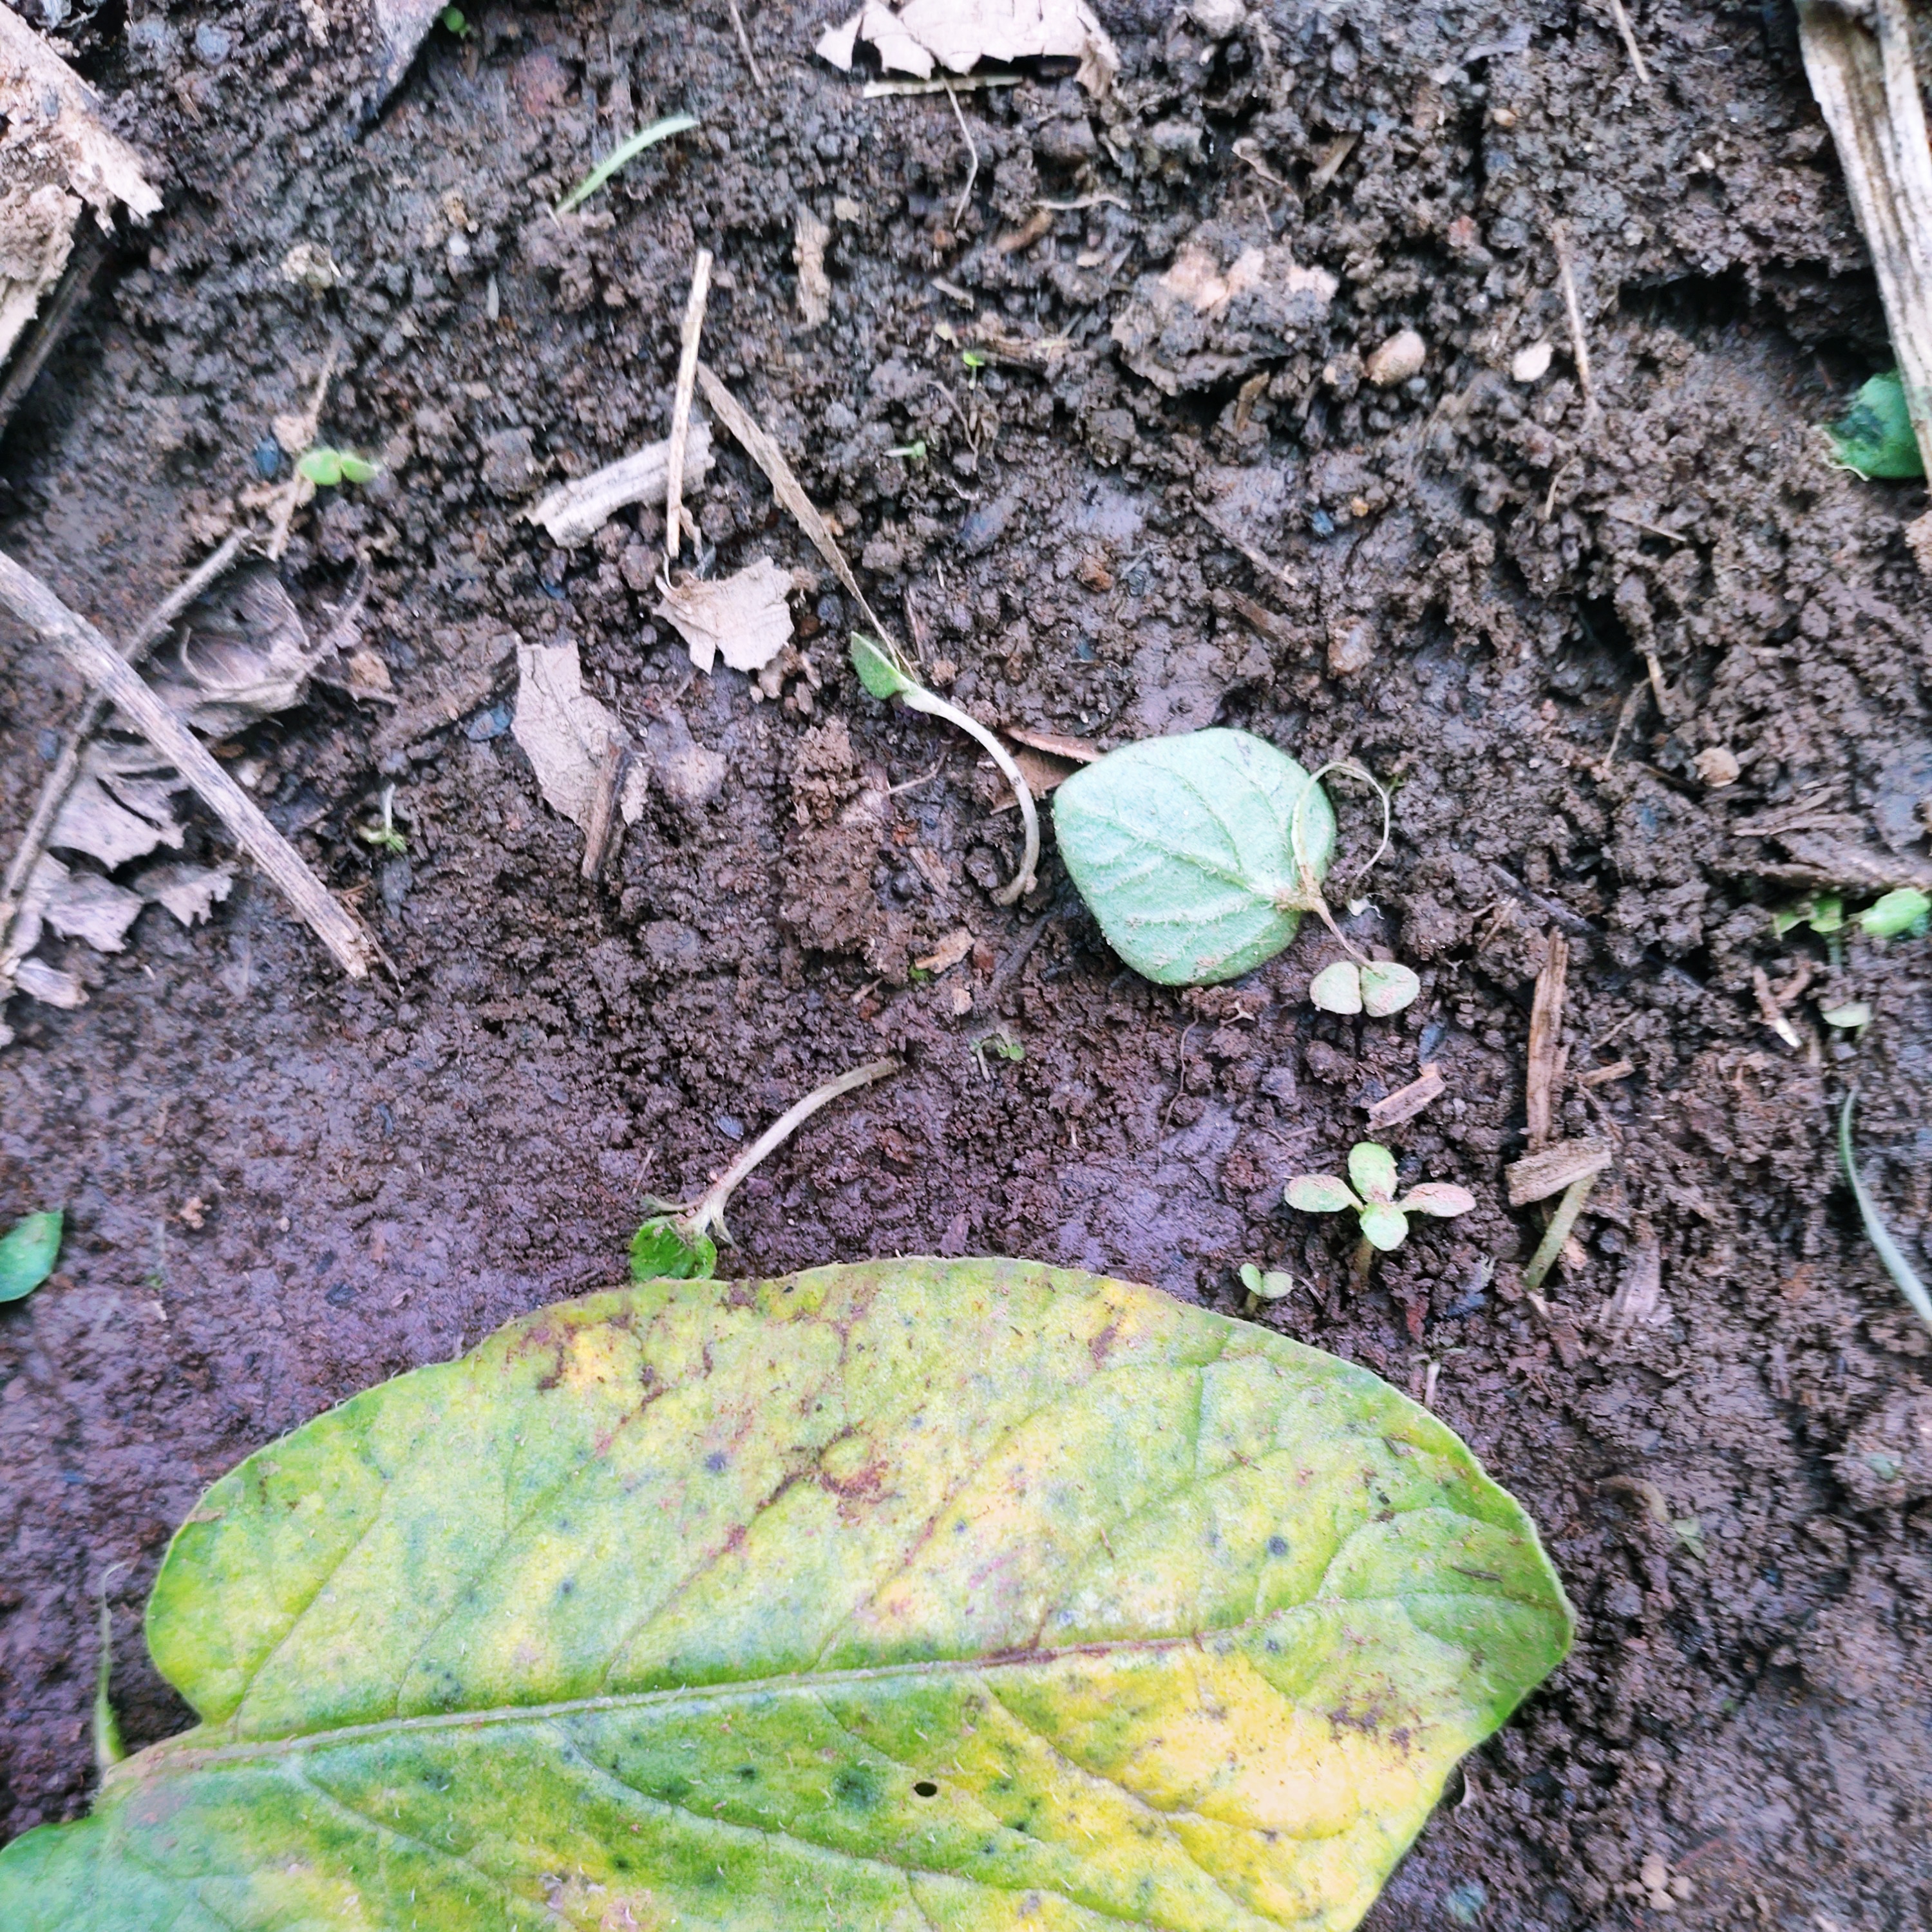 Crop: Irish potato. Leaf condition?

late blight
